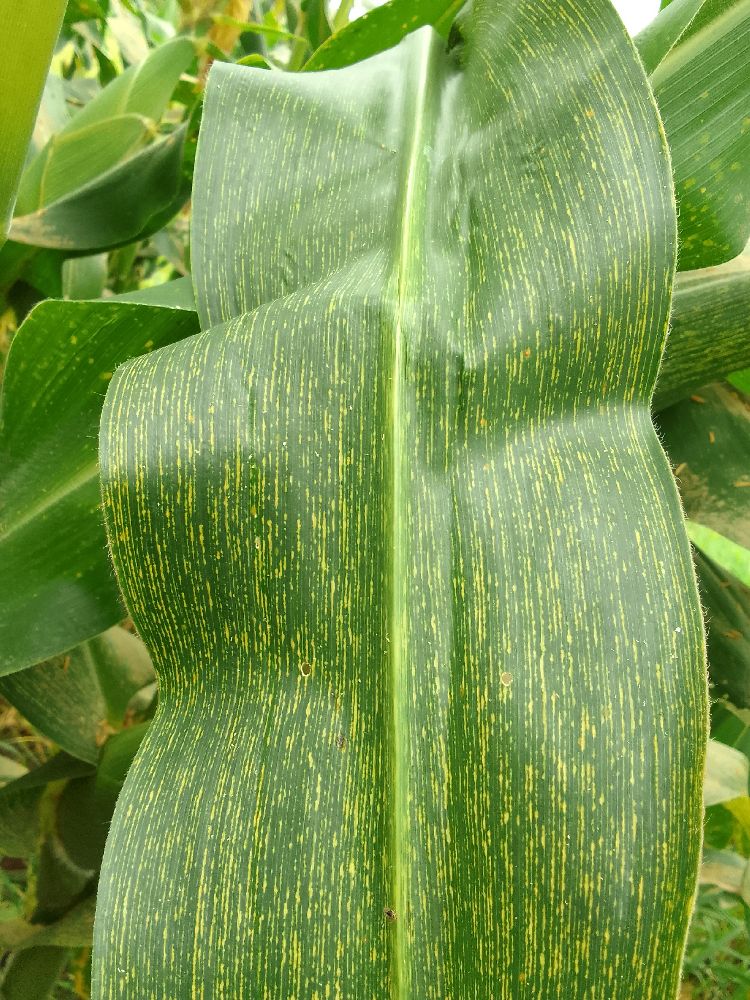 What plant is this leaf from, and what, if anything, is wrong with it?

maize, maize streak virus
